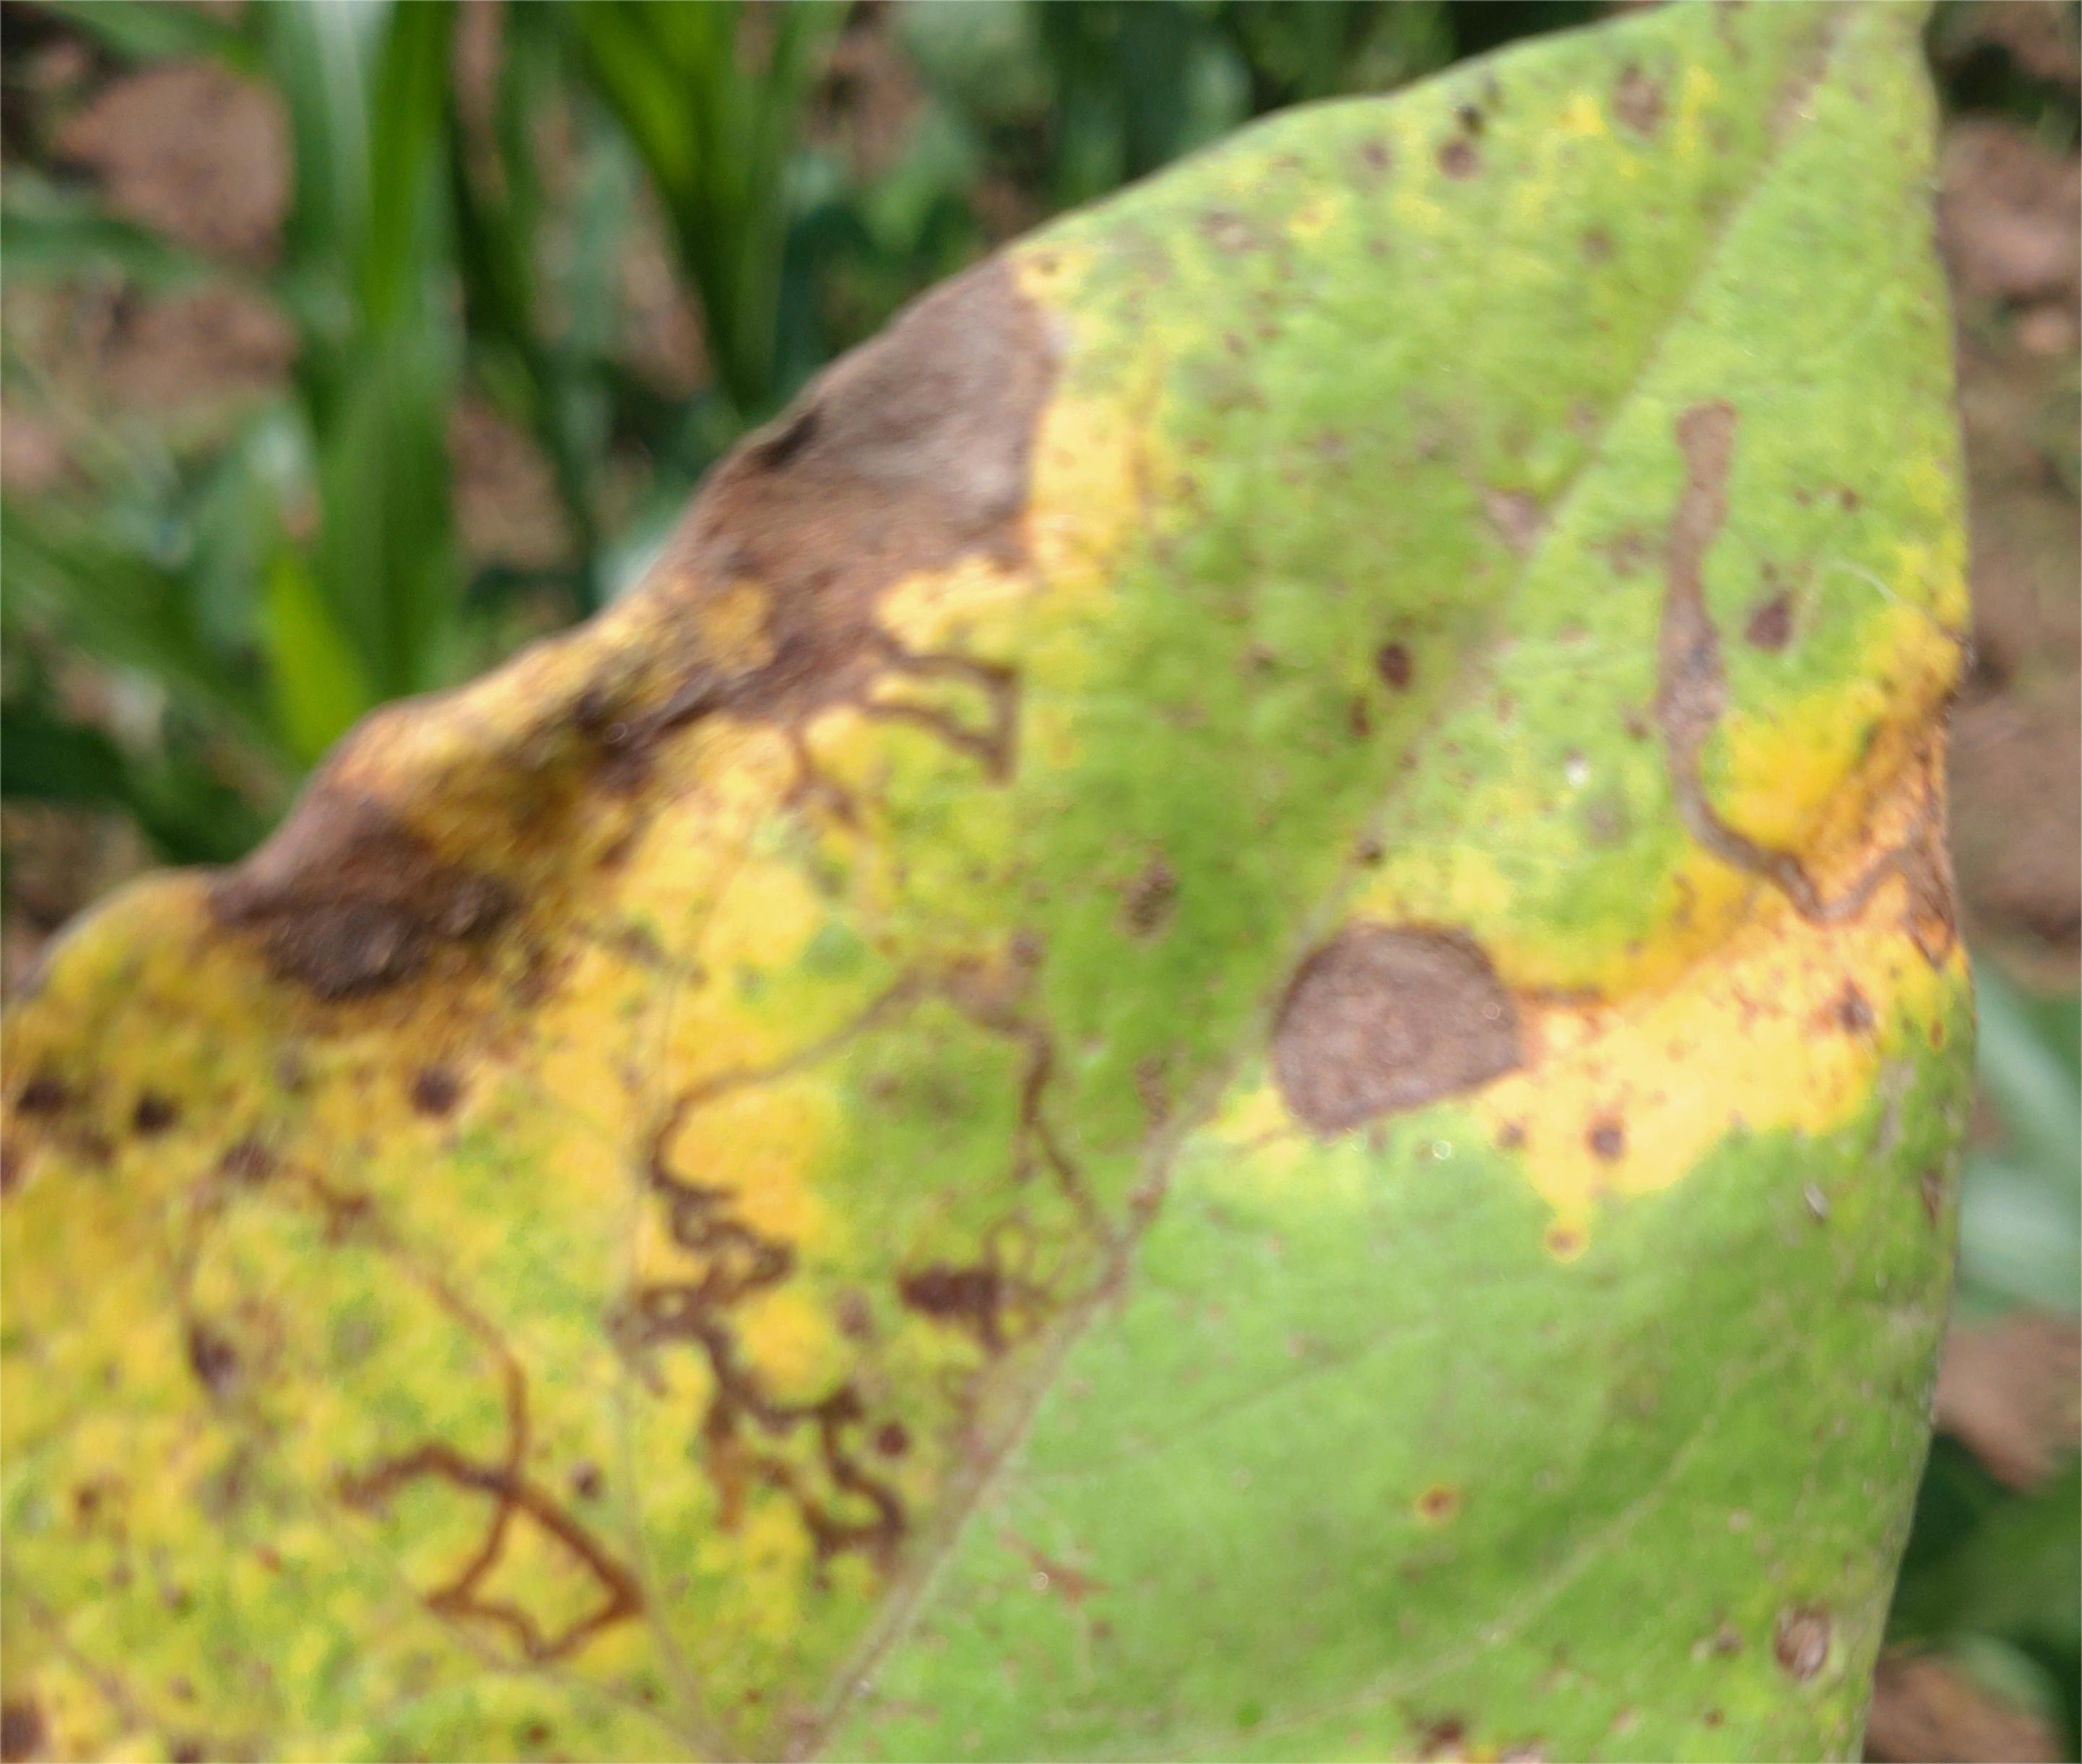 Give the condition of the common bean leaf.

anthracnose
